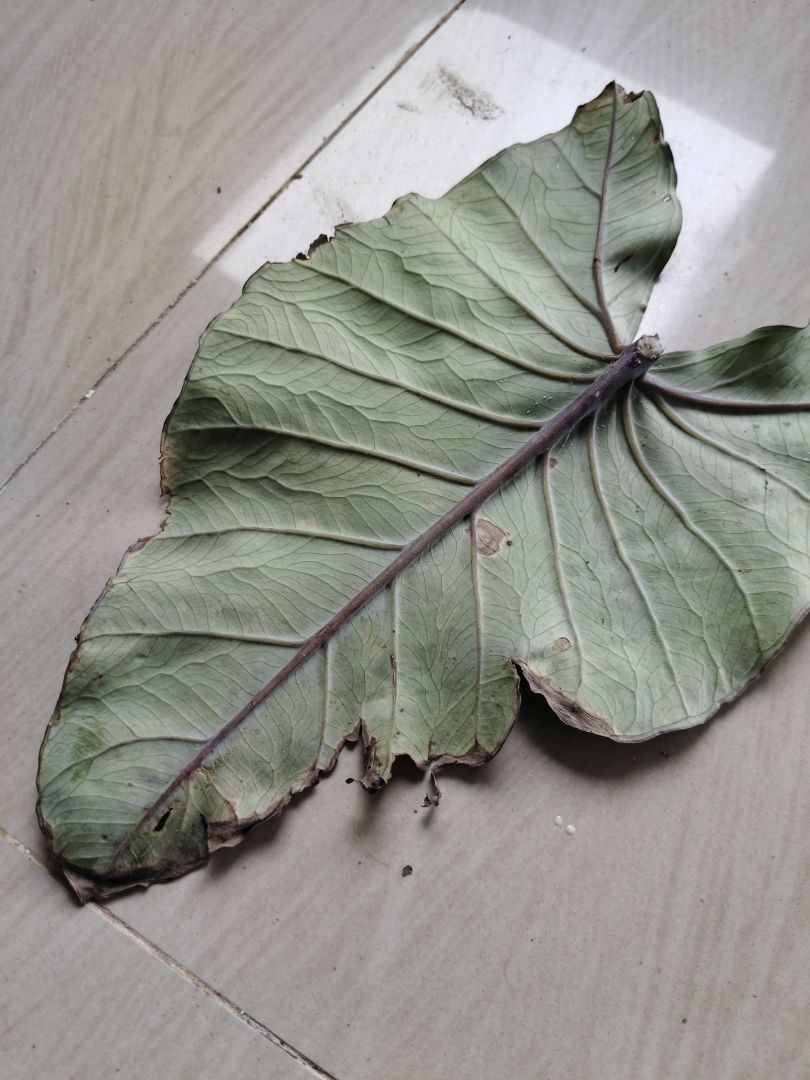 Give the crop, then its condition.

taro, leaf blight
